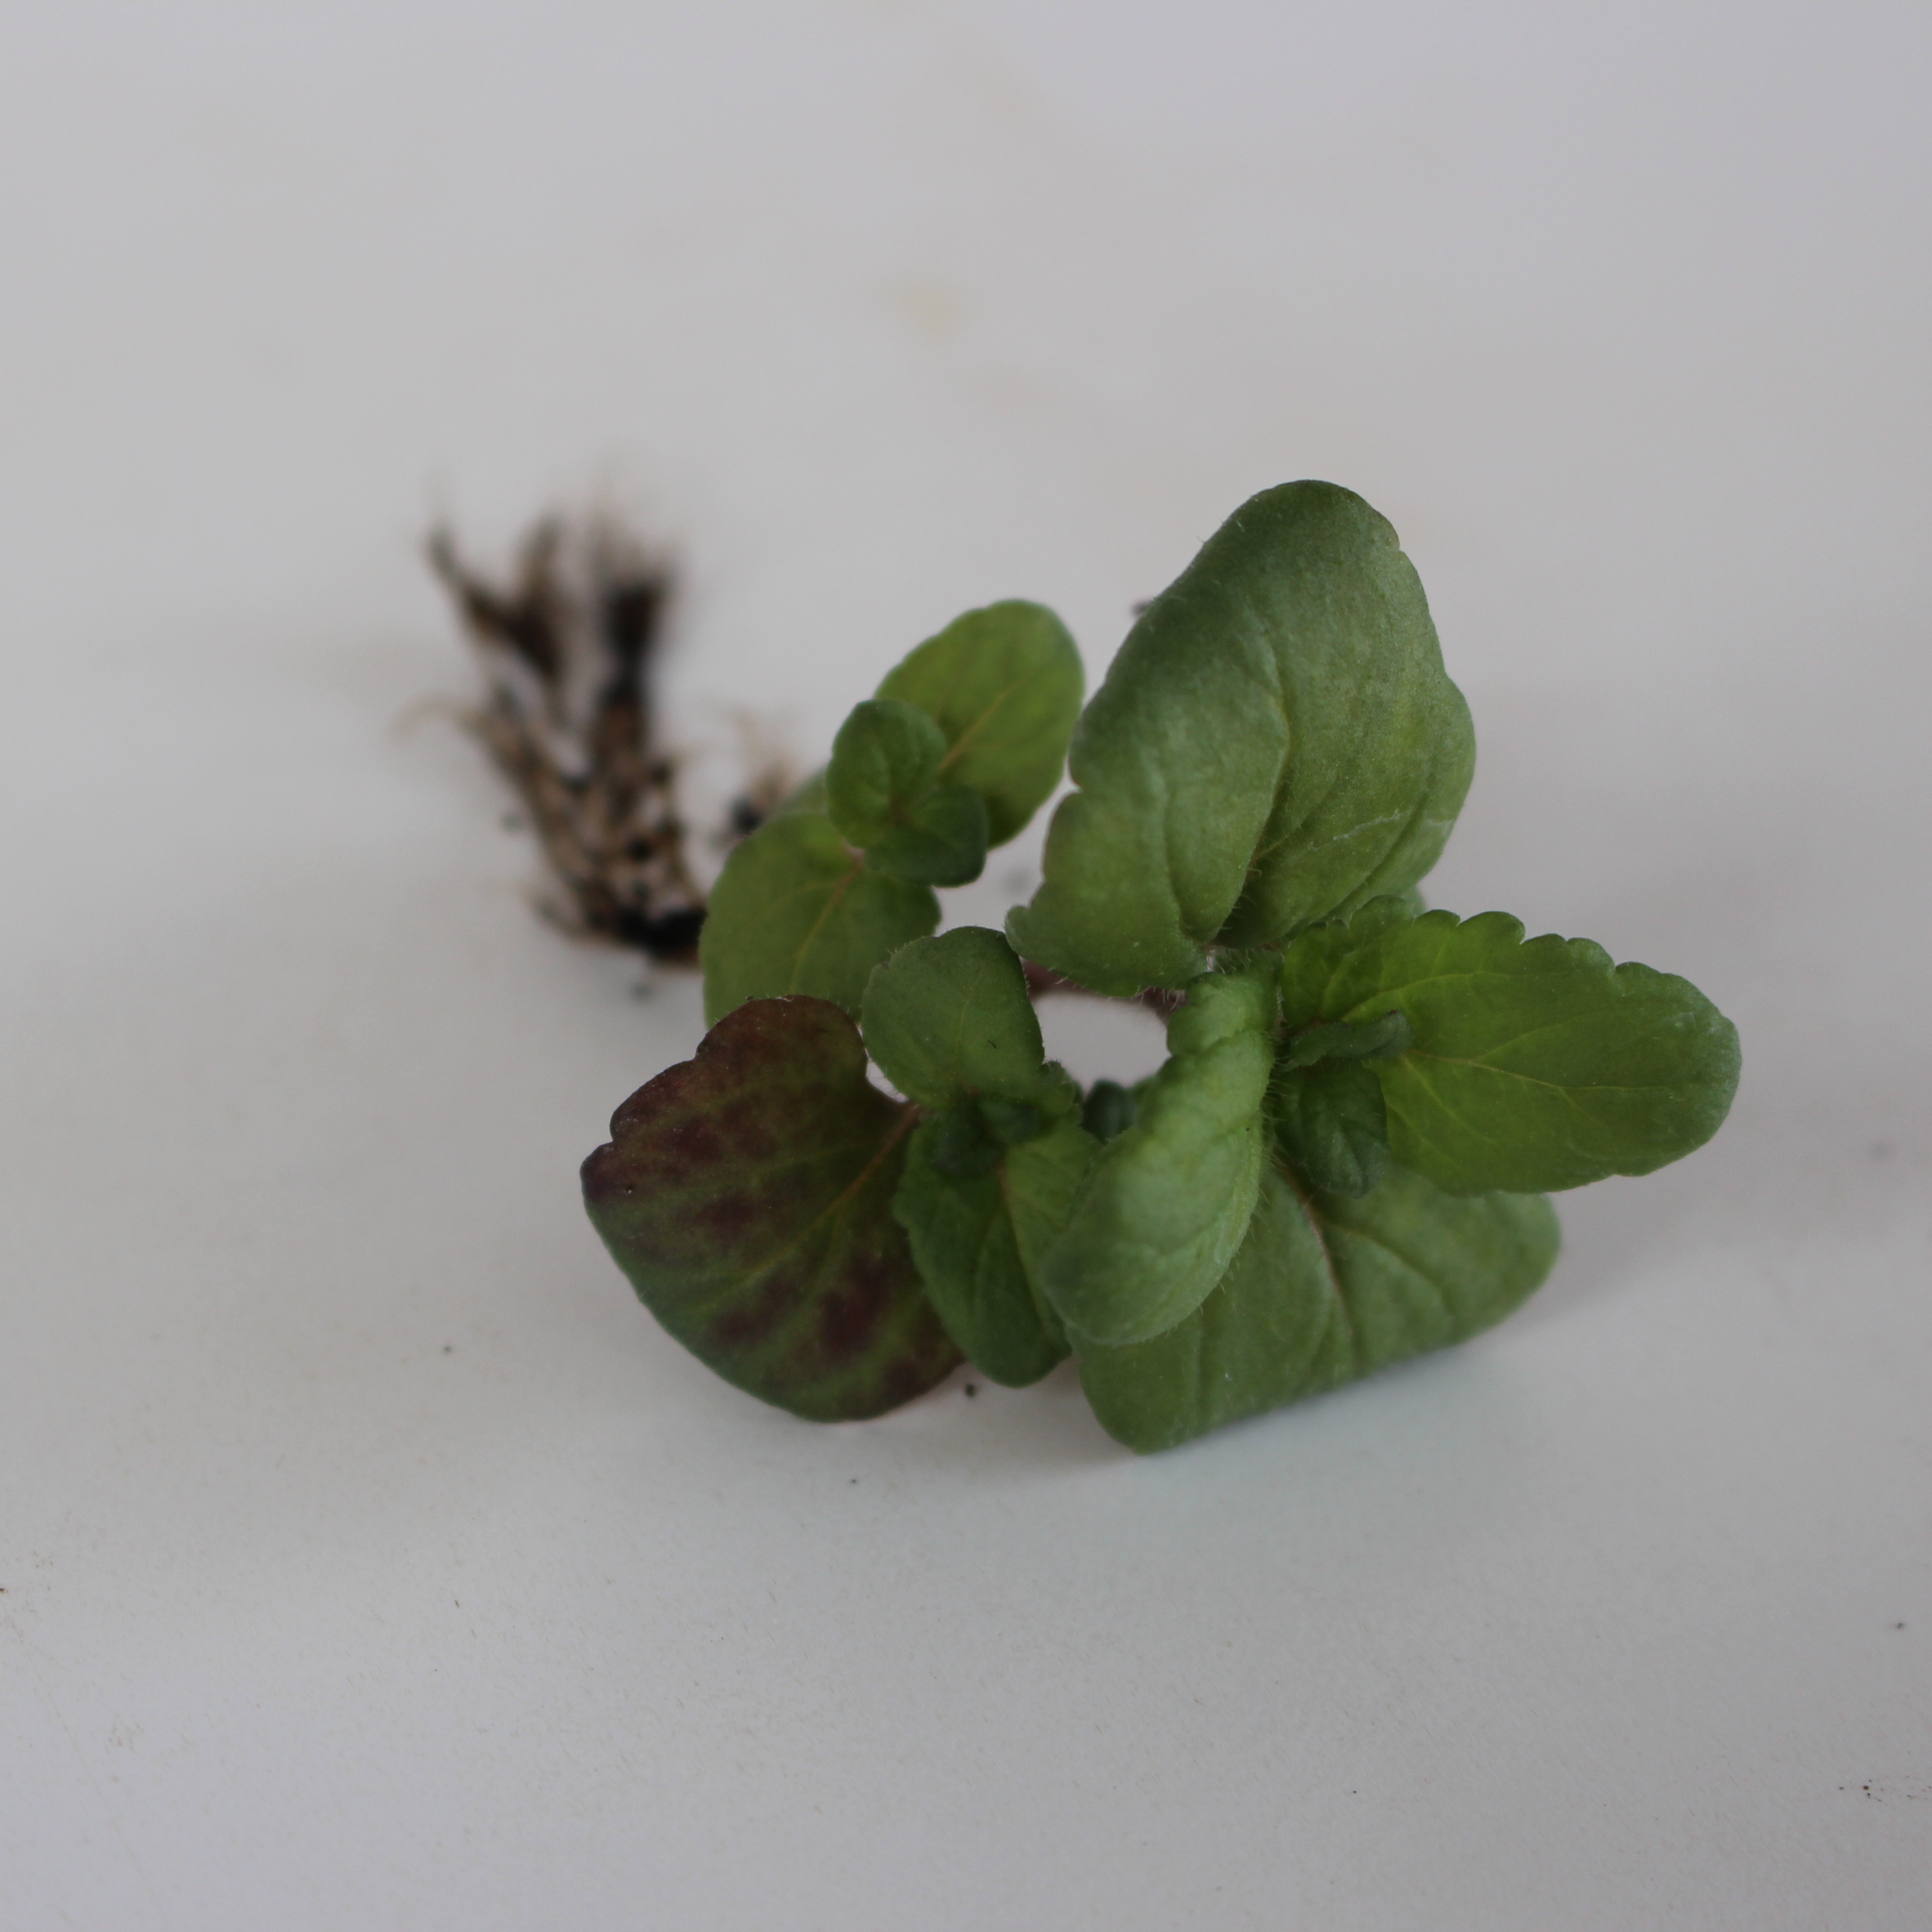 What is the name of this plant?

Veronica persica
